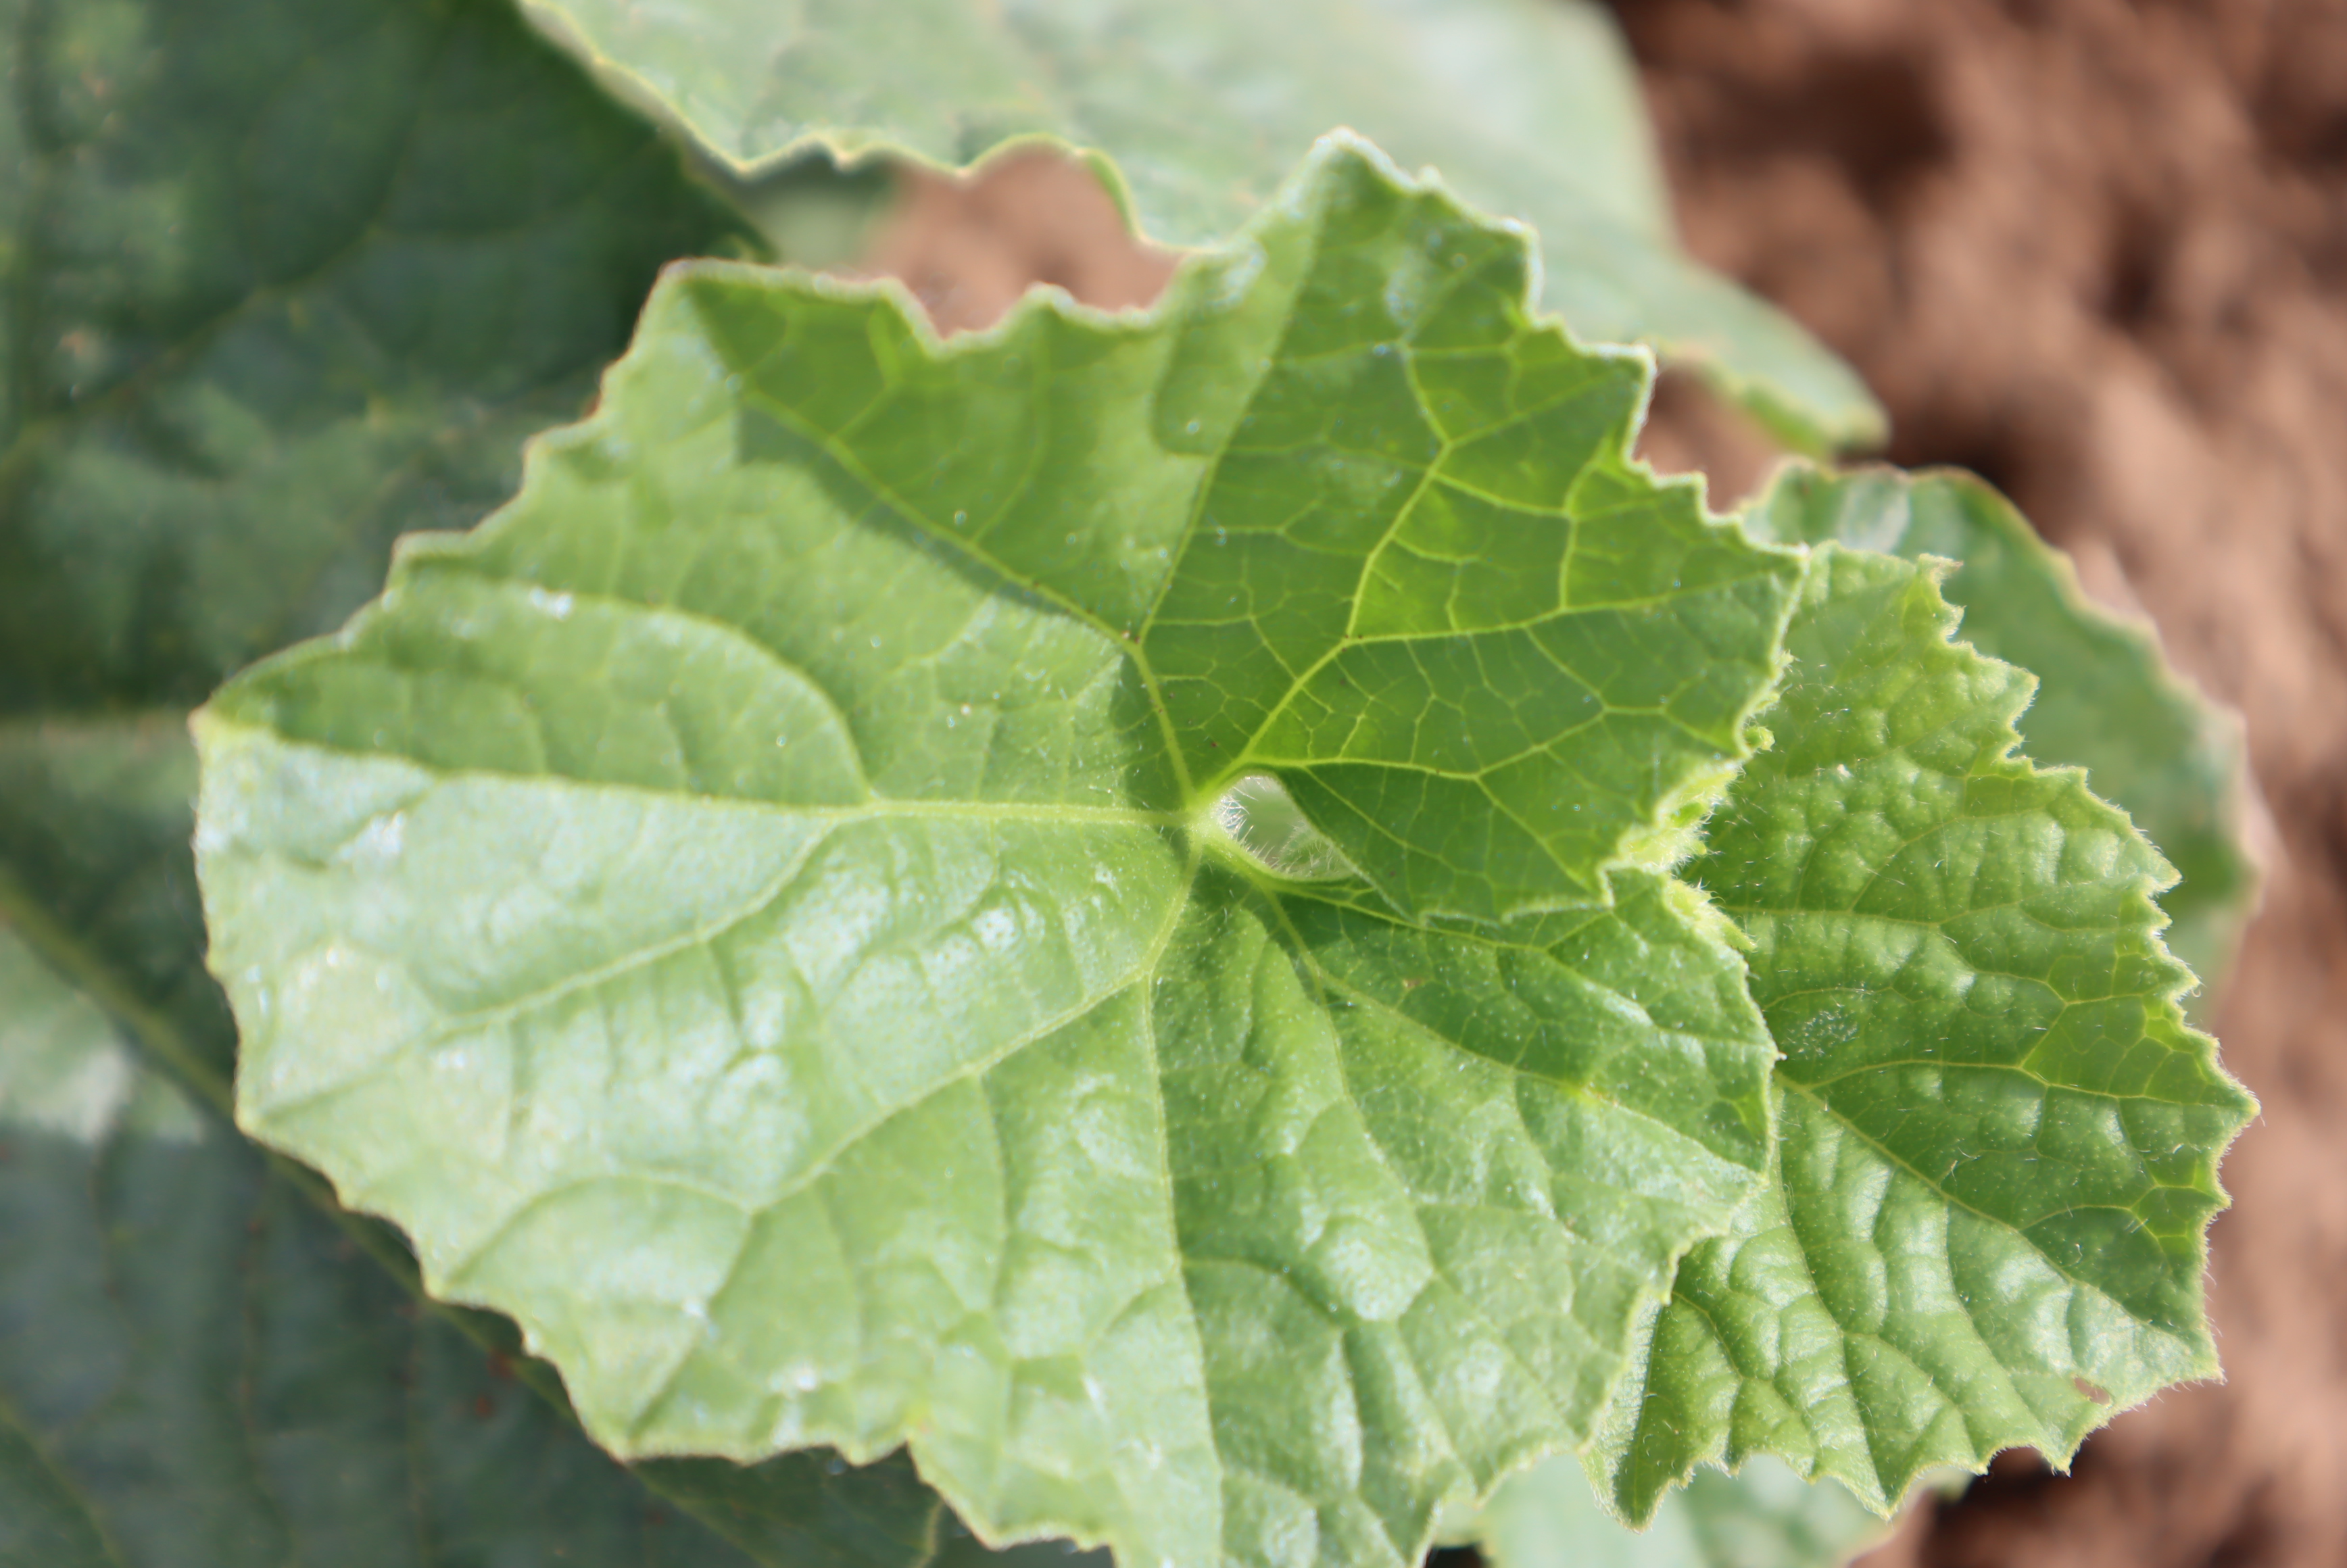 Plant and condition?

melon, healthy
